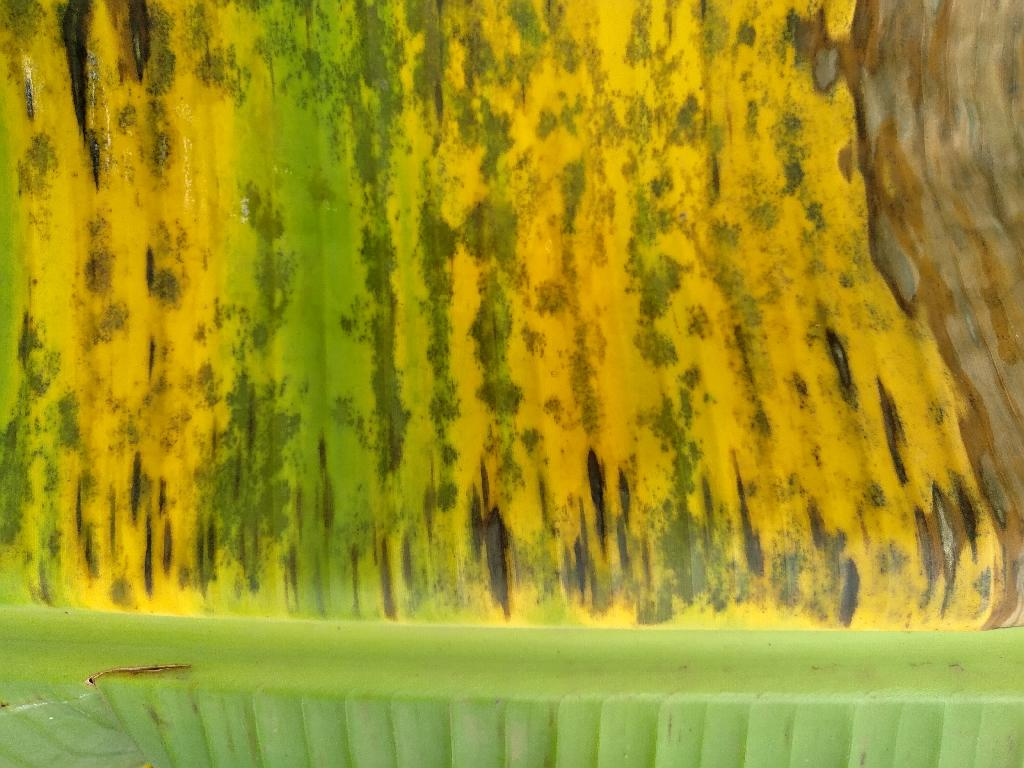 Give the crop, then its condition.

banana, black sigatoka
